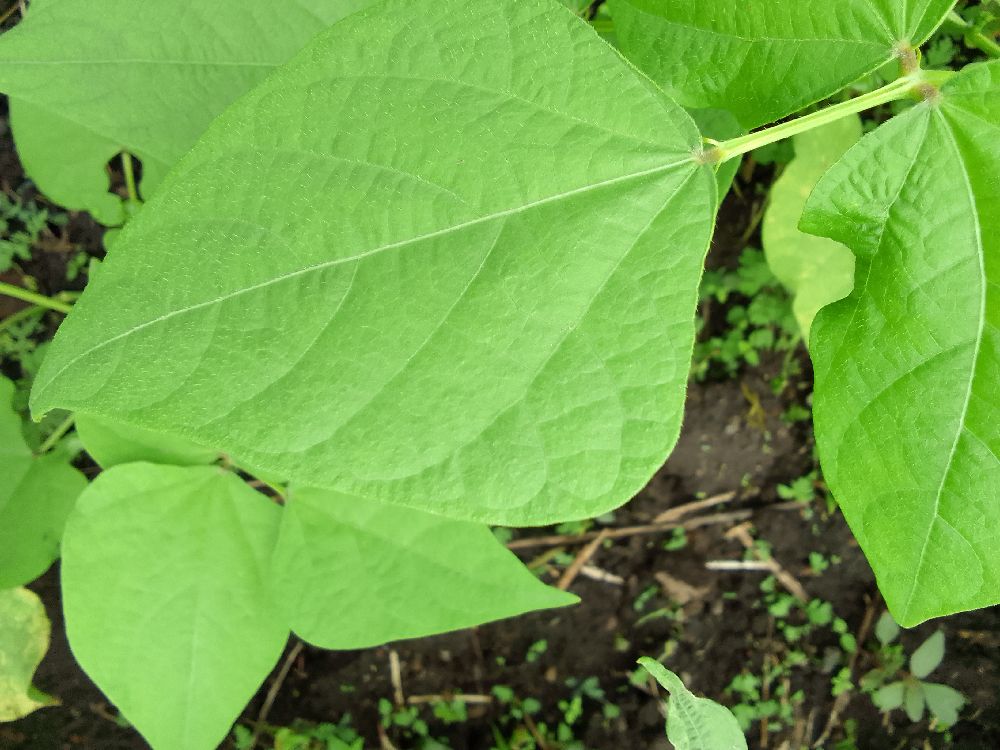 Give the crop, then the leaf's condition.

common bean, healthy
